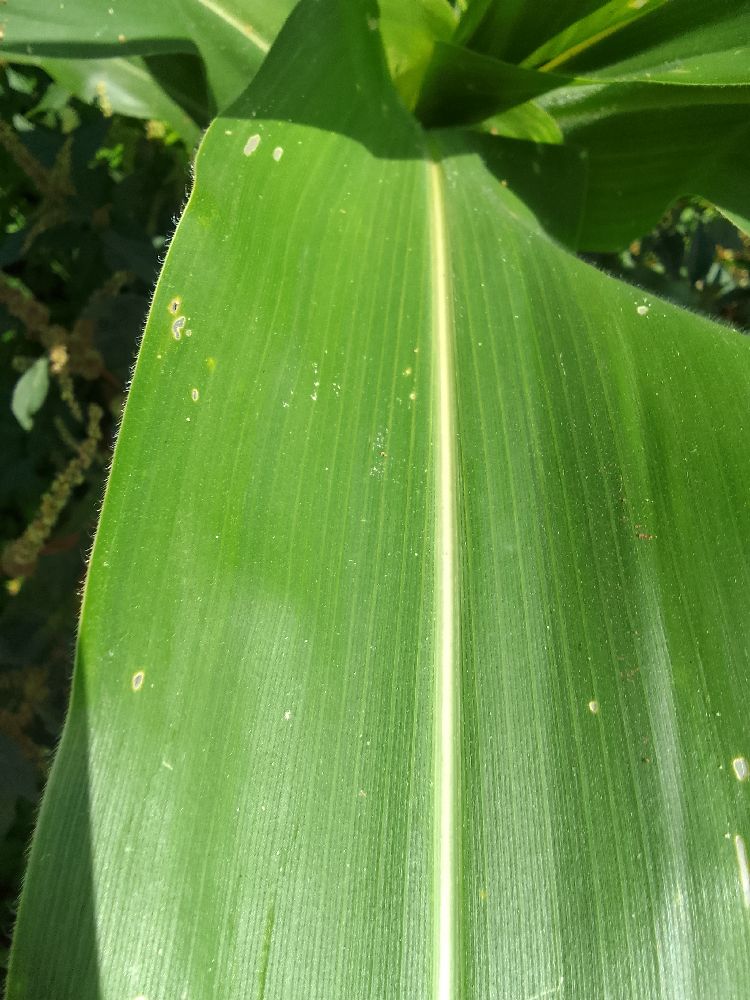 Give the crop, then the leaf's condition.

maize, healthy
